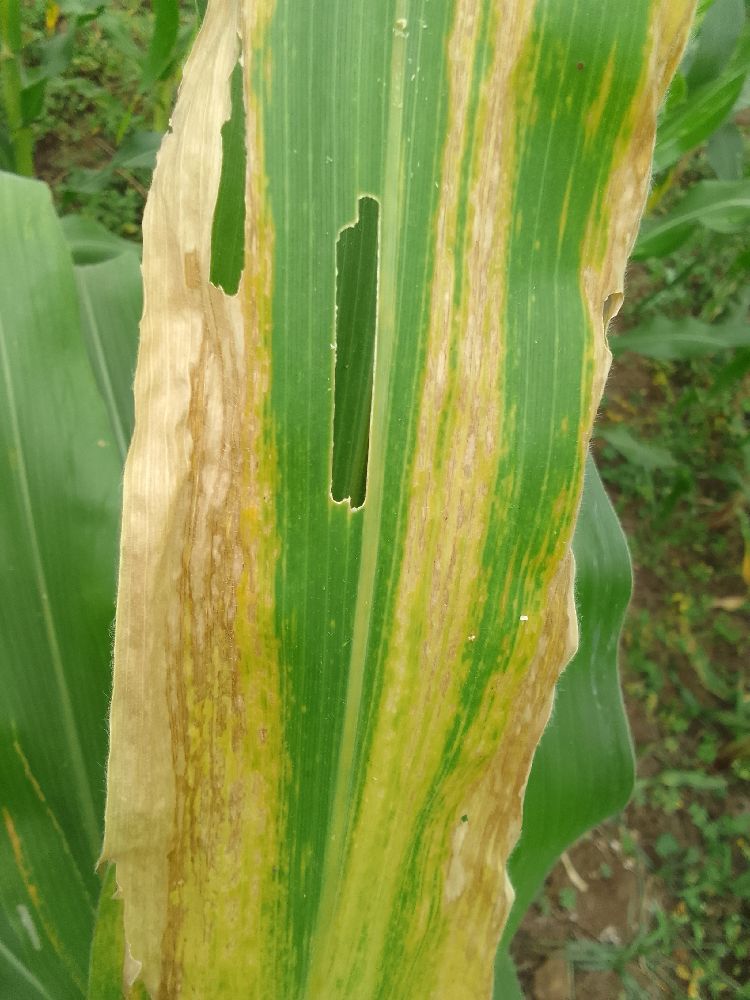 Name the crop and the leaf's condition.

maize, maize lethal necrosis
